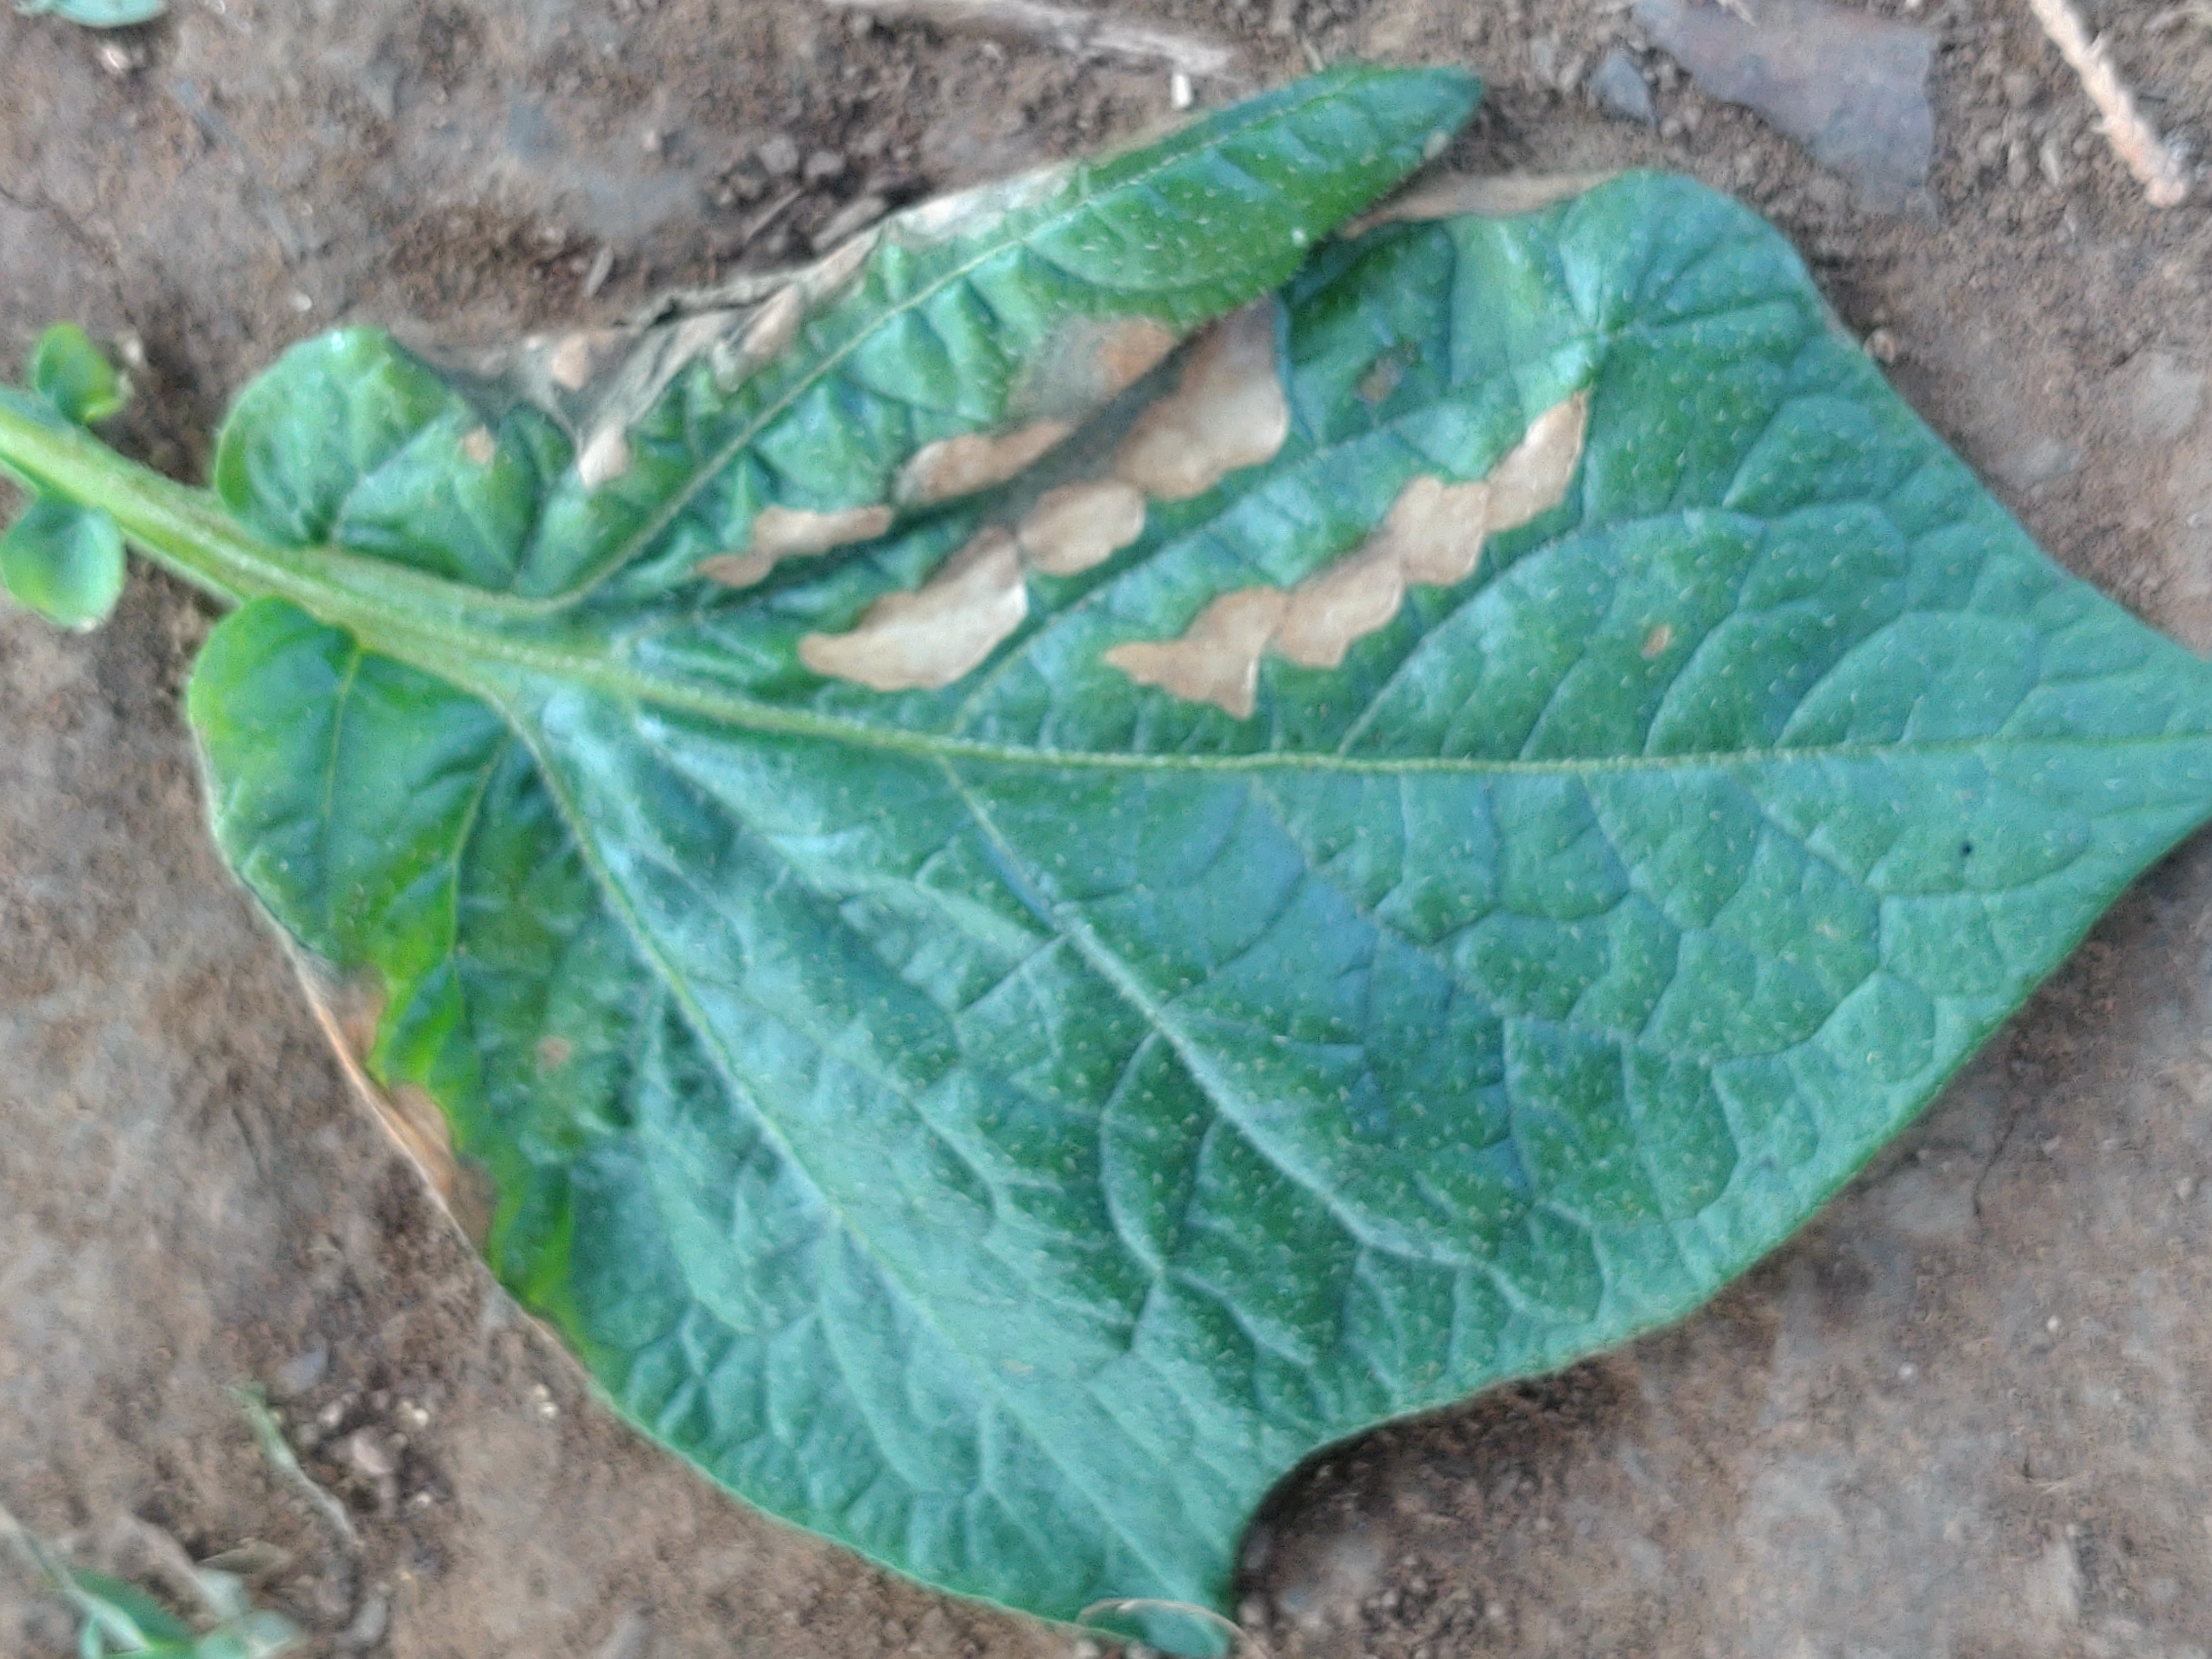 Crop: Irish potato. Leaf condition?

early blight
